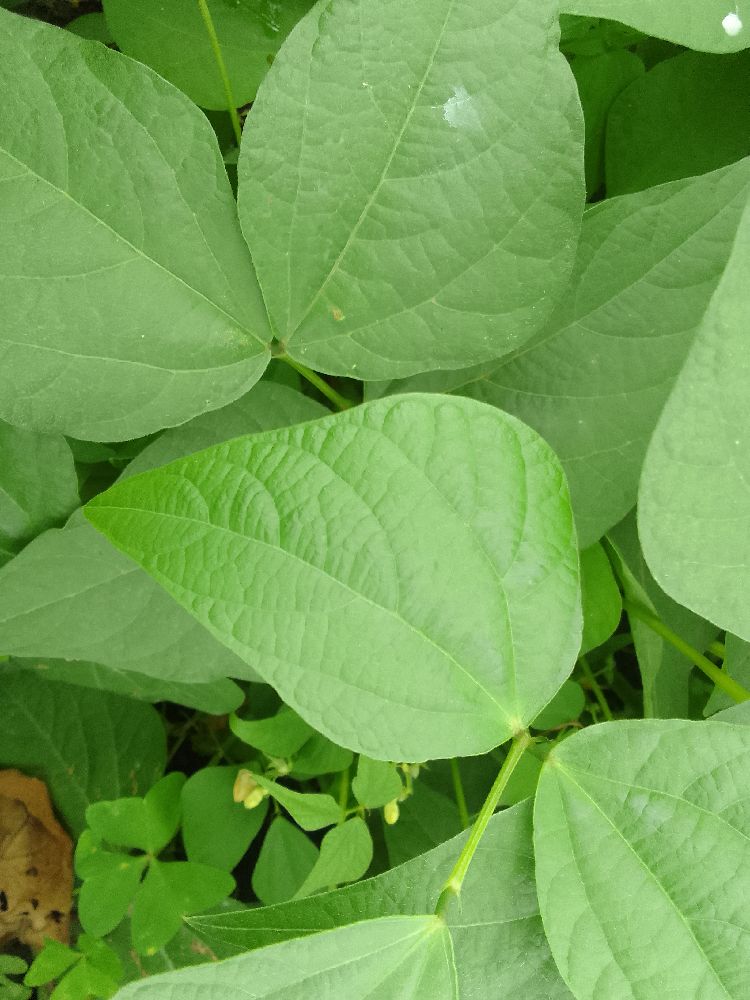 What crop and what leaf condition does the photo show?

common bean, healthy
